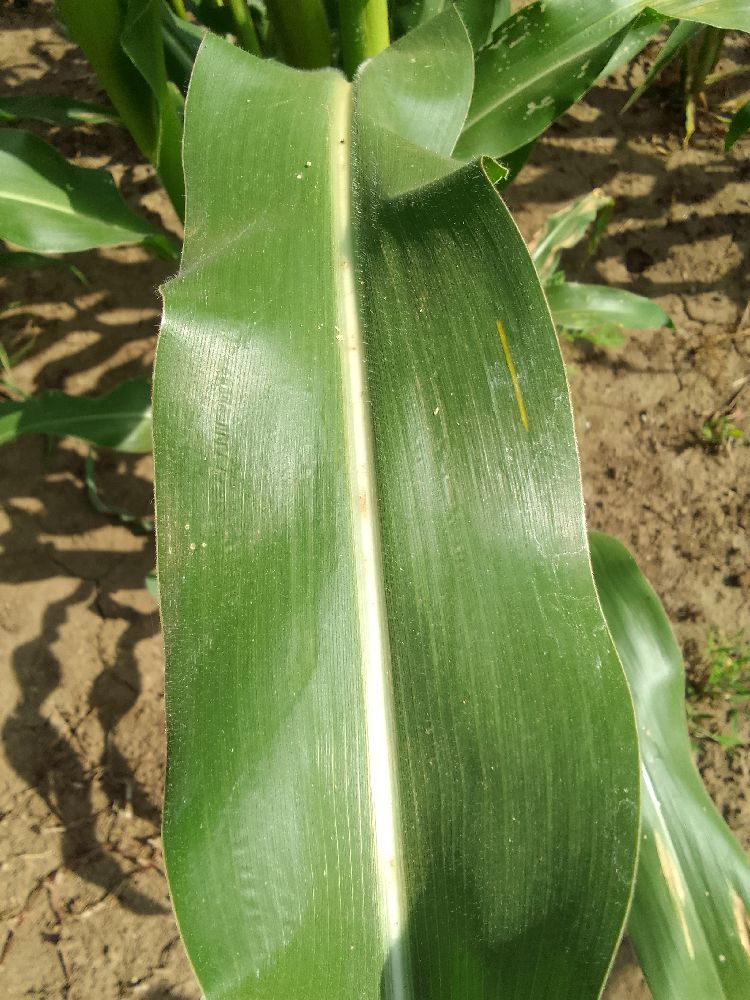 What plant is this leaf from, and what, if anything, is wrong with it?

maize, healthy
